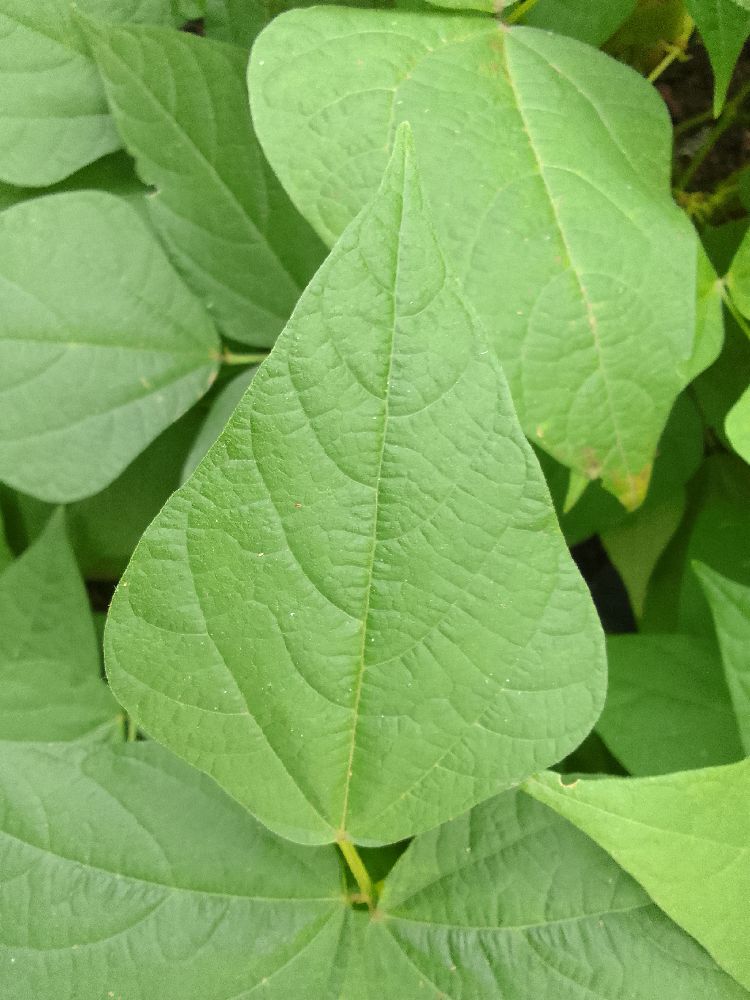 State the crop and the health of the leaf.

common bean, healthy
